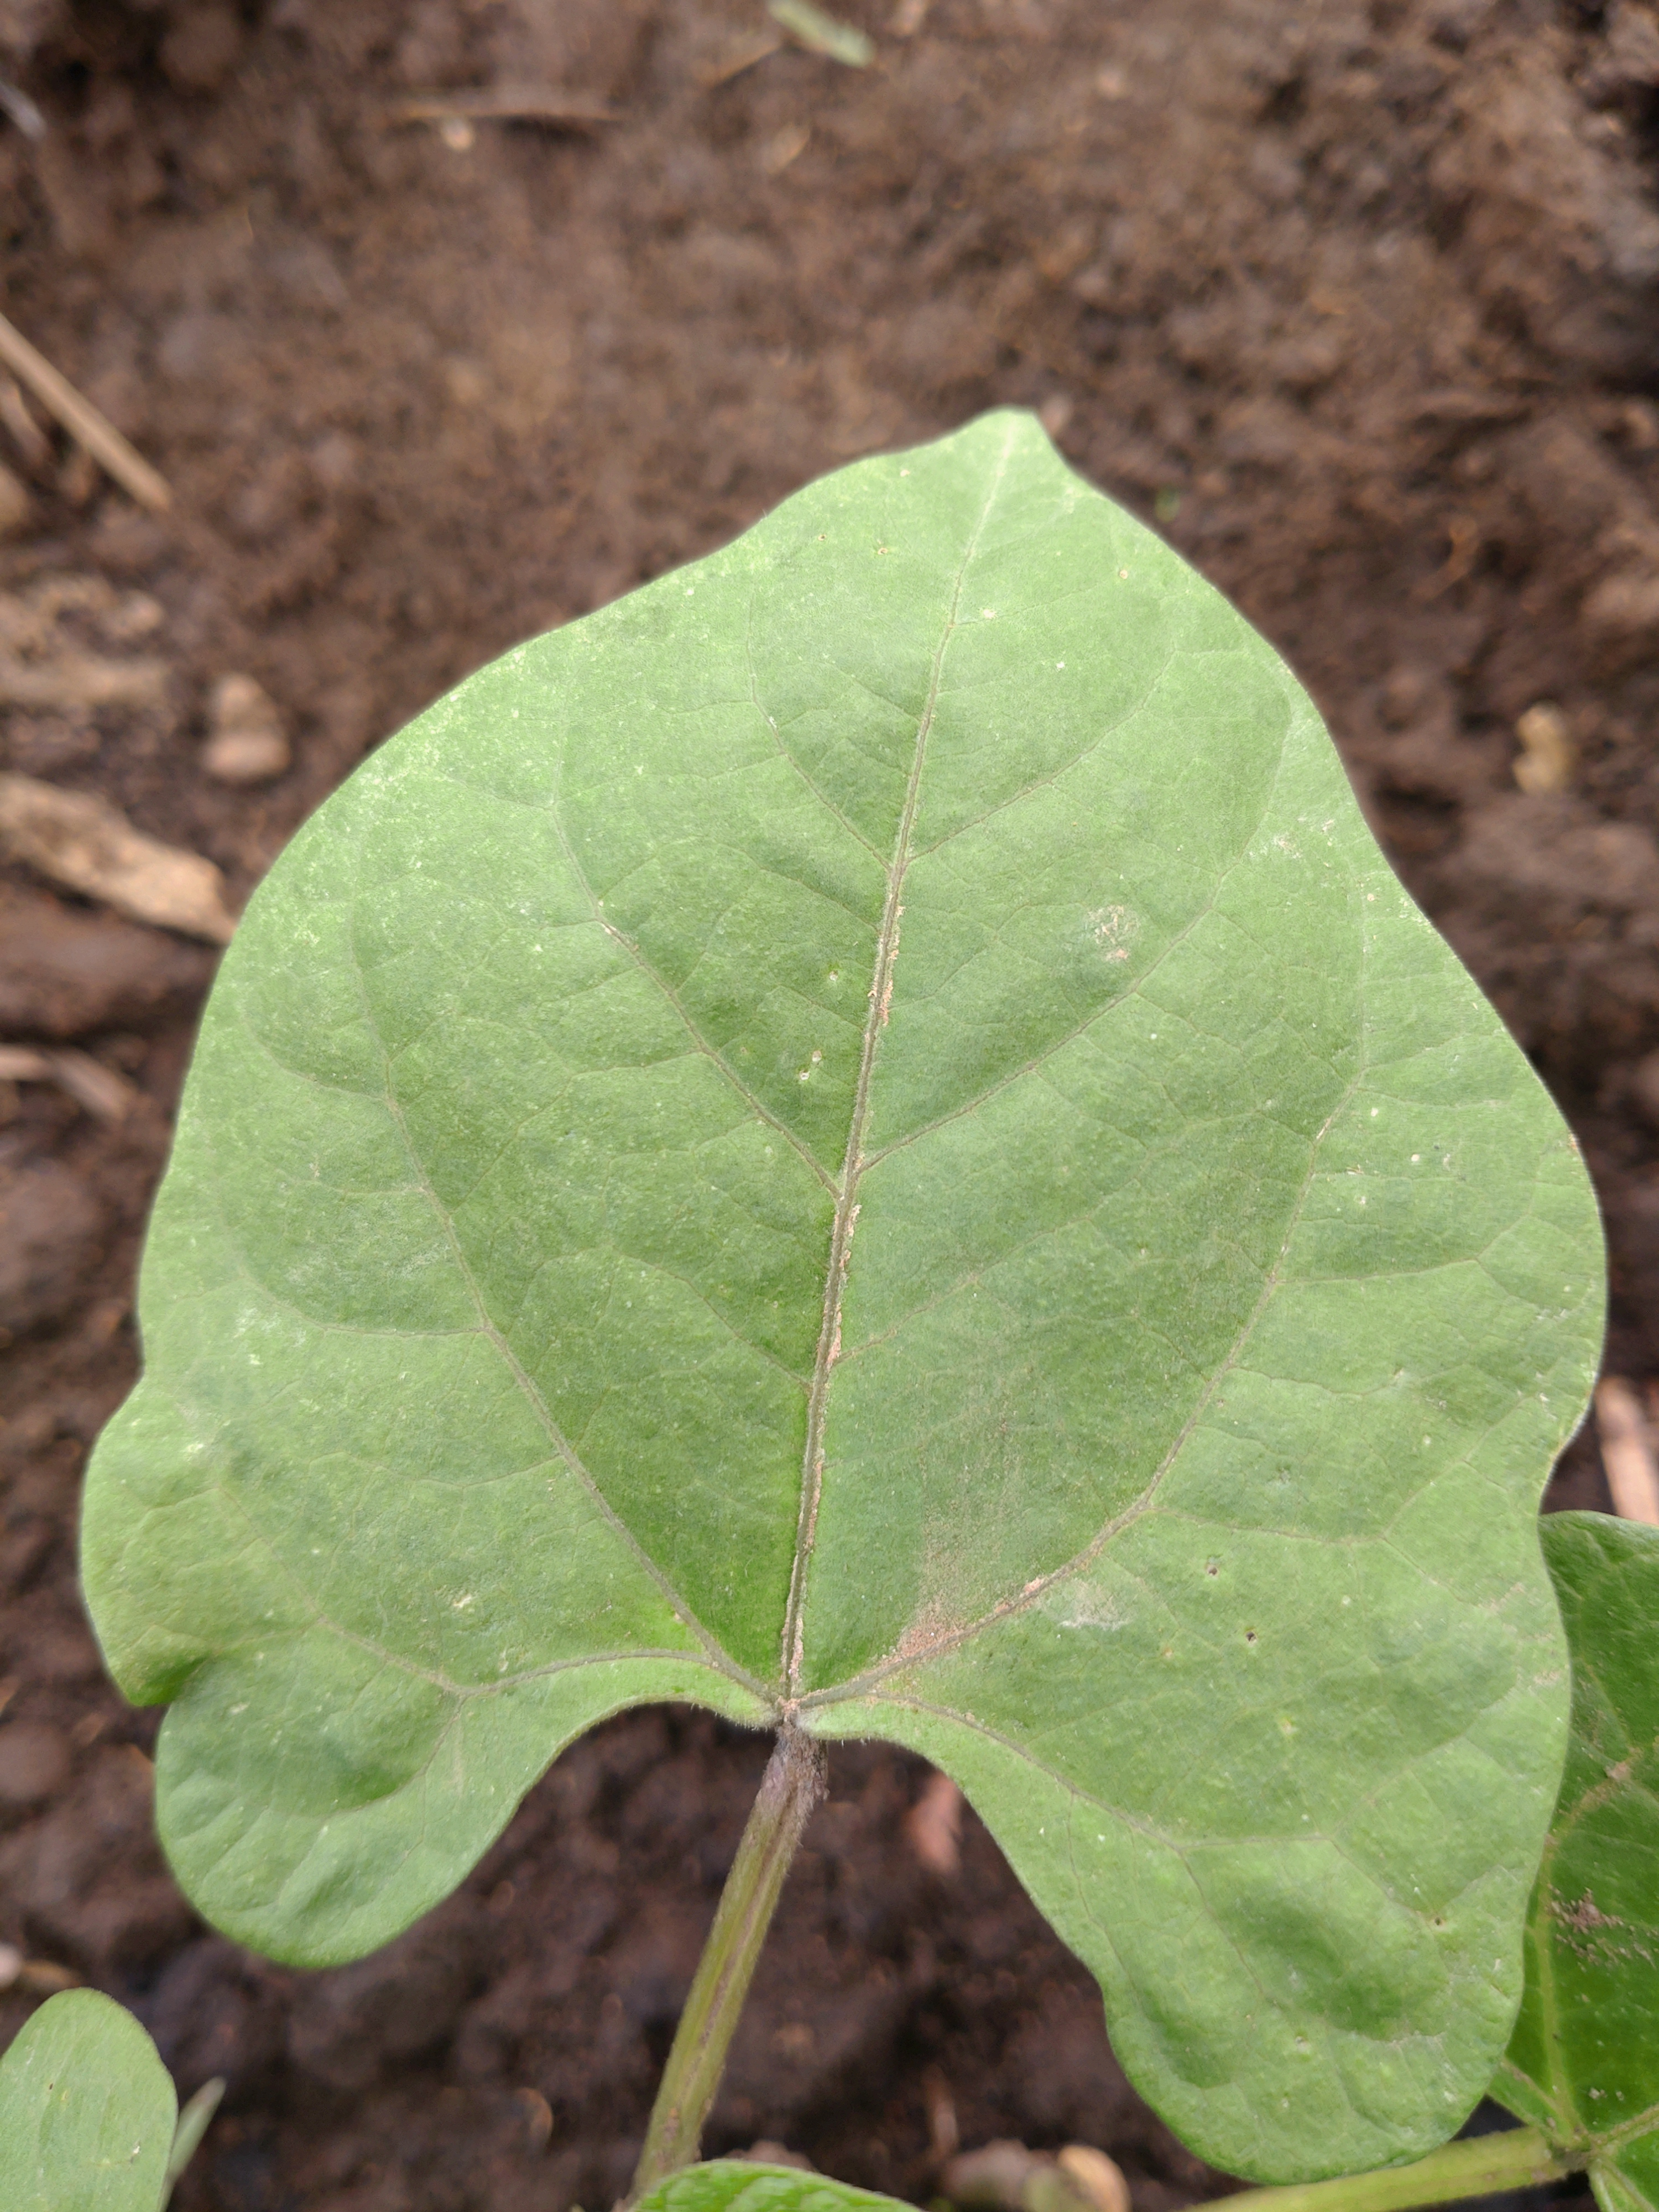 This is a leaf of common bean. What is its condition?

healthy
